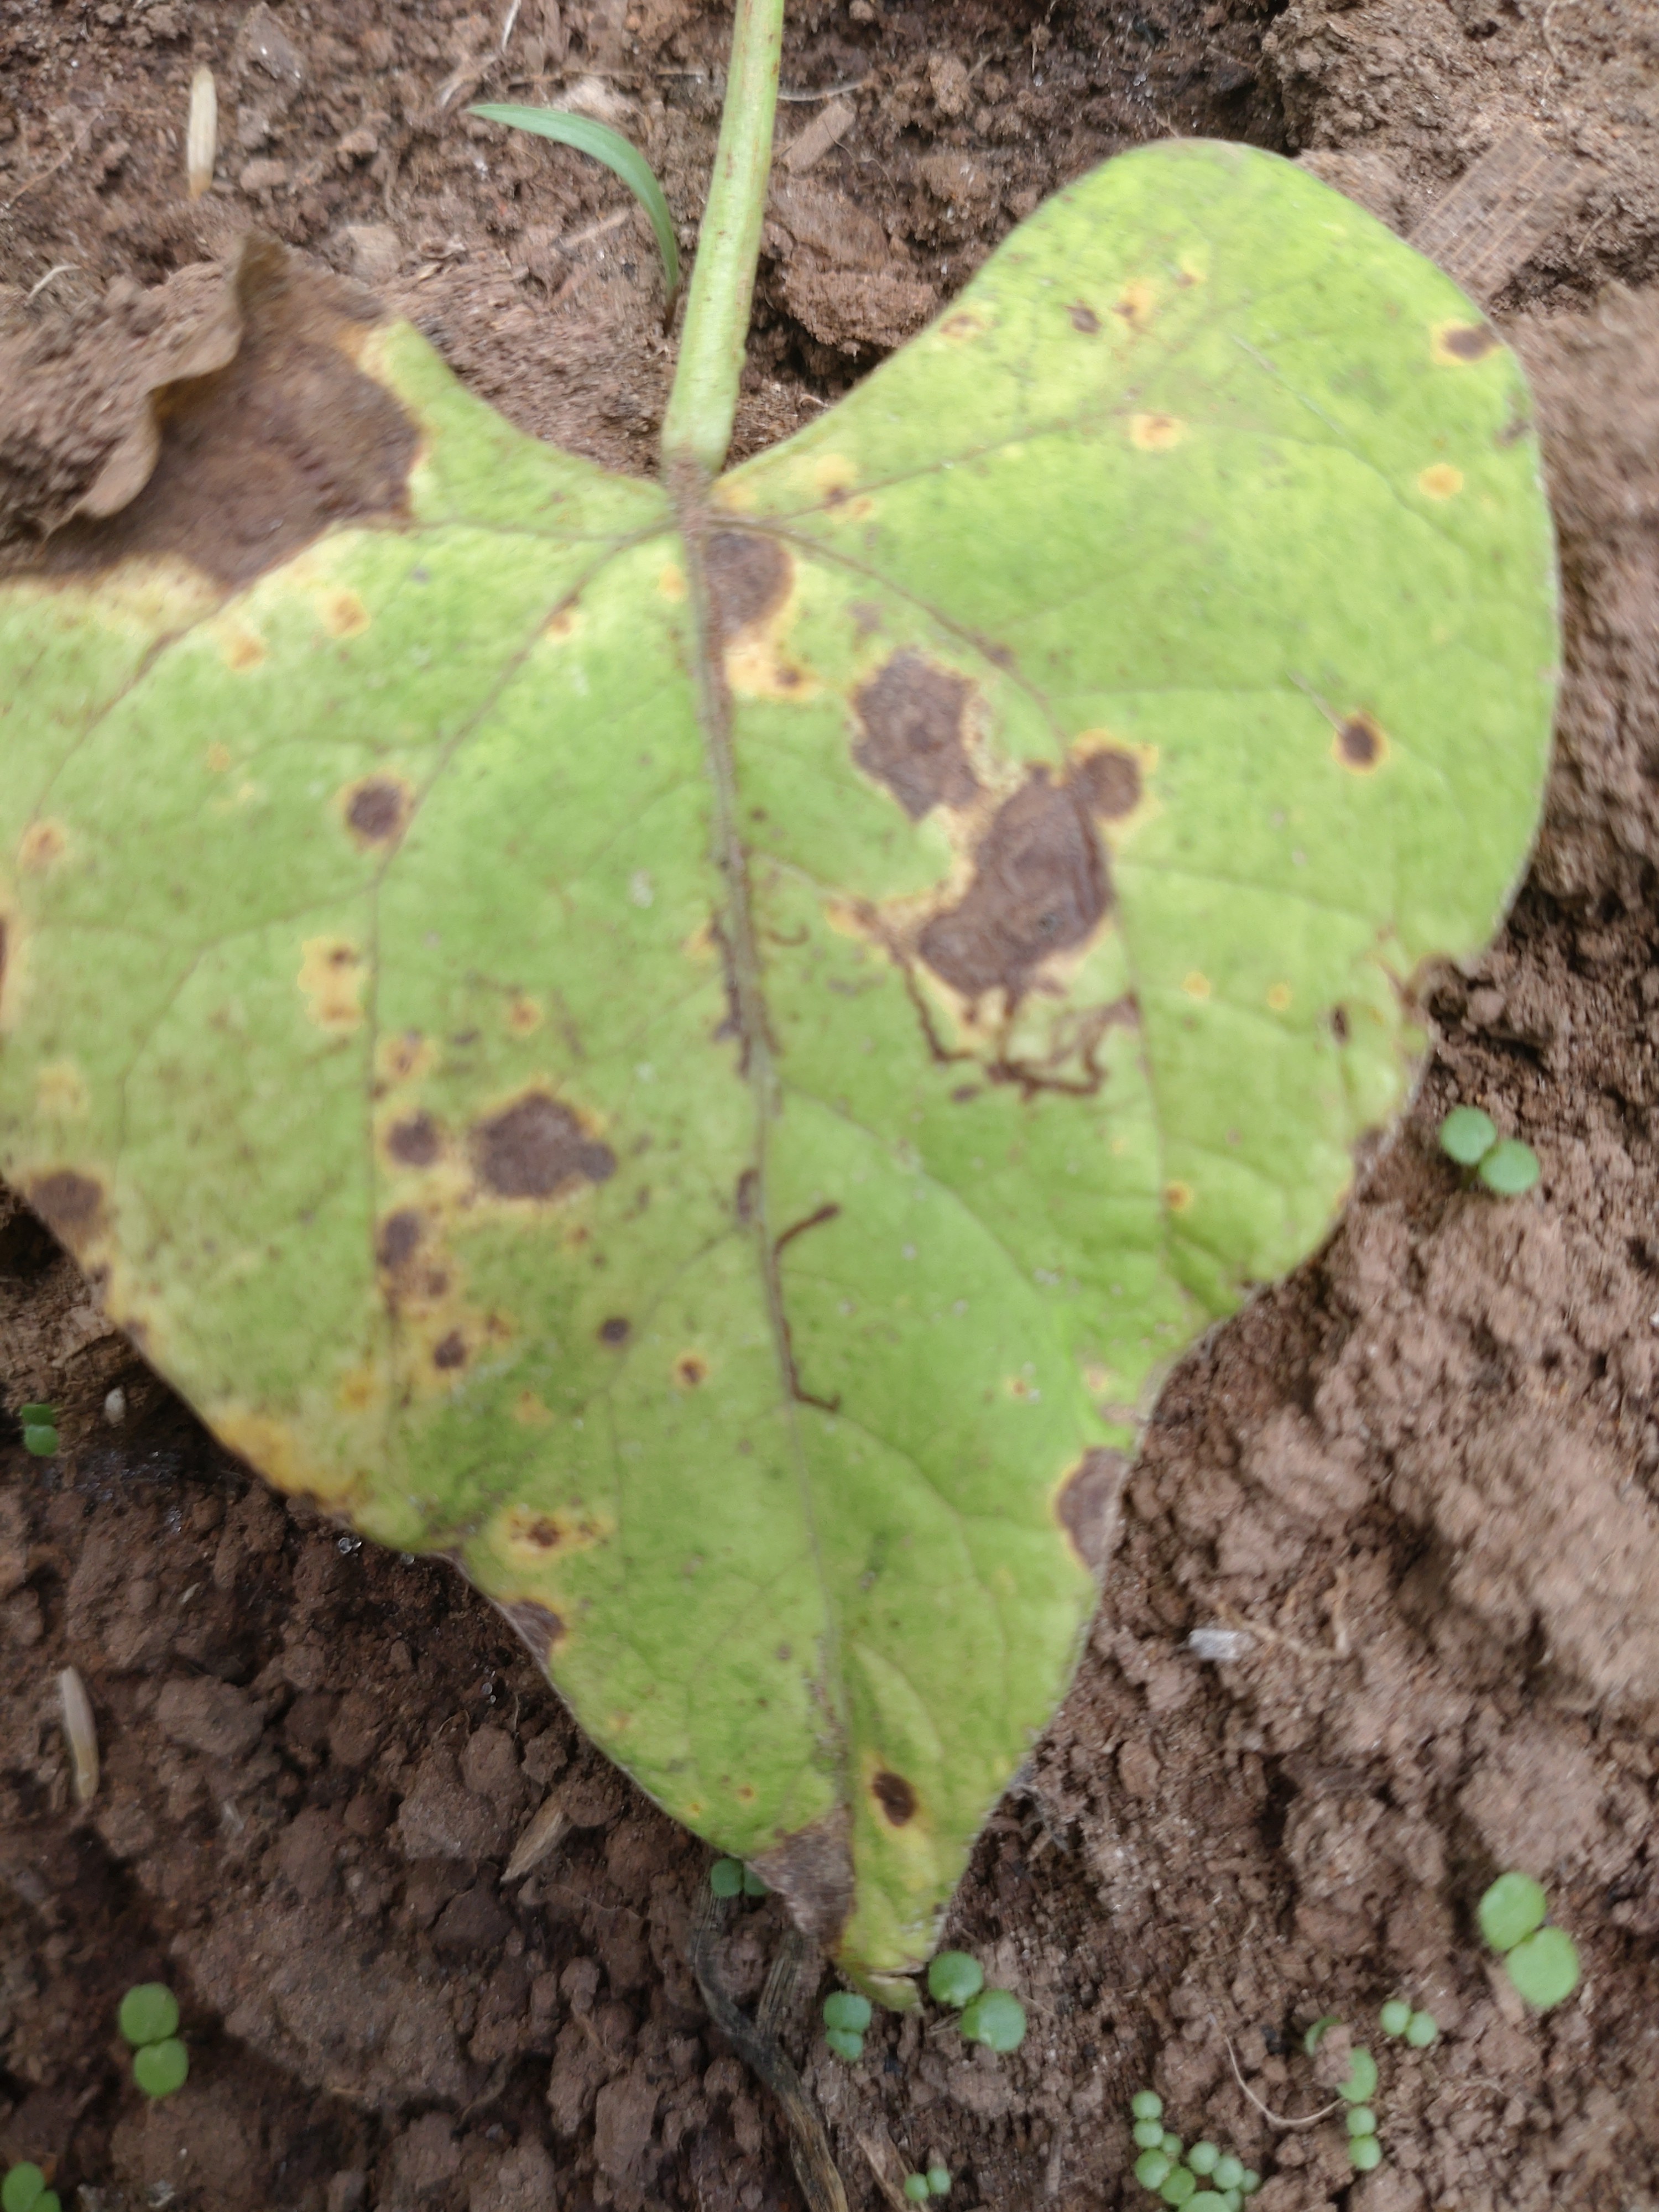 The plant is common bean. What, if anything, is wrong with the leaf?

rust
